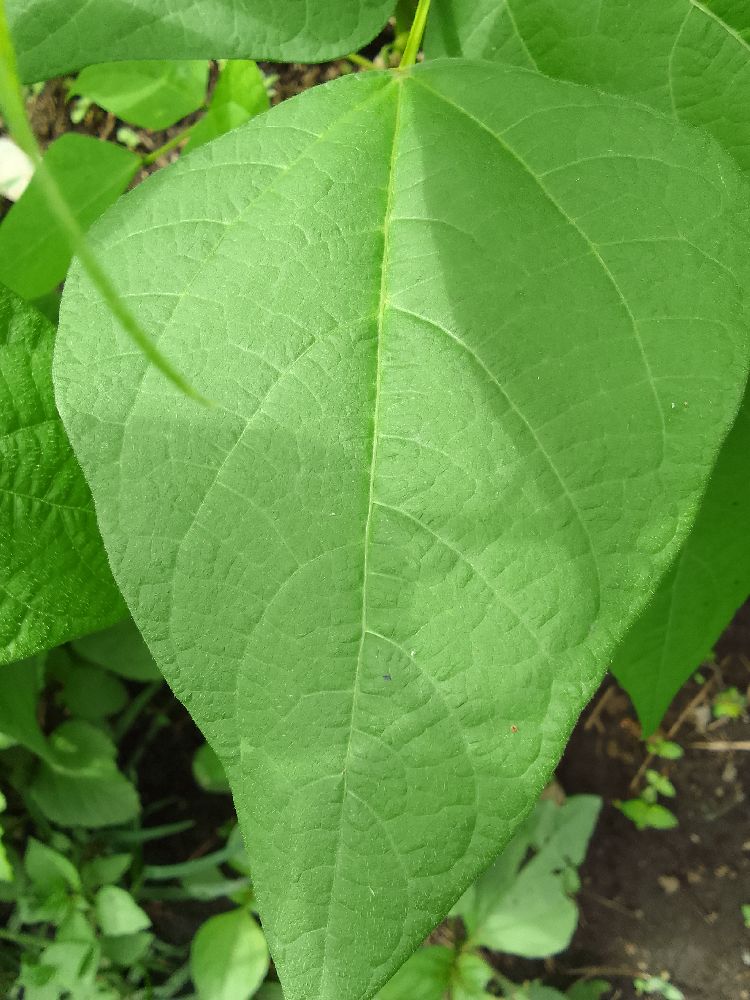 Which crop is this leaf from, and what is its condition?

common bean, healthy
